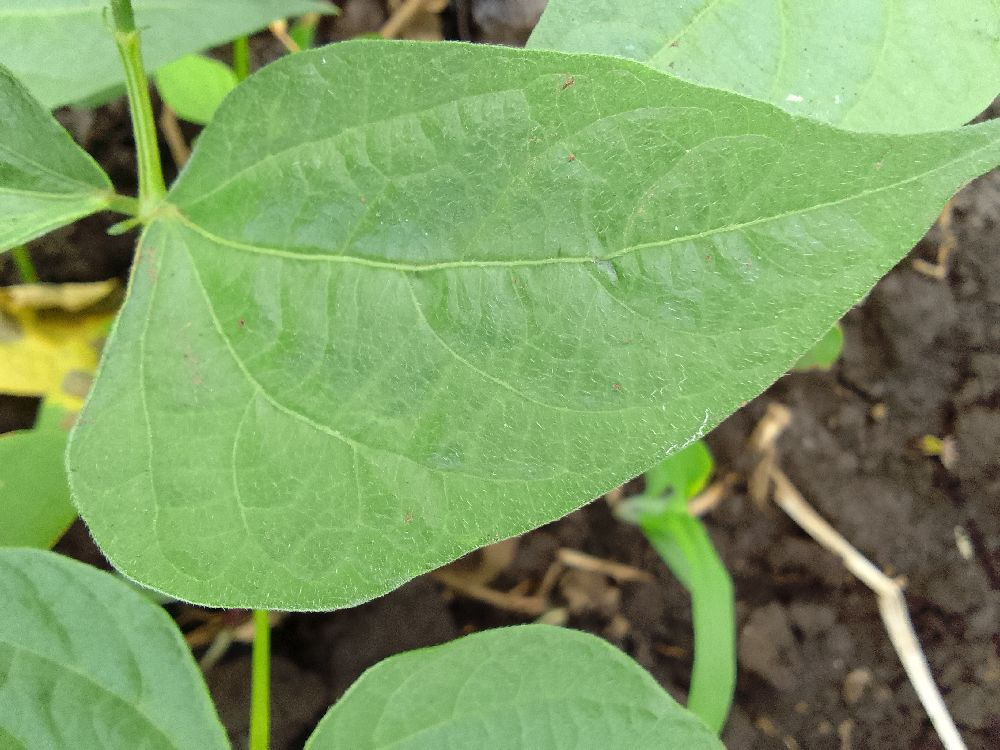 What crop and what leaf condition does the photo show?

common bean, healthy
